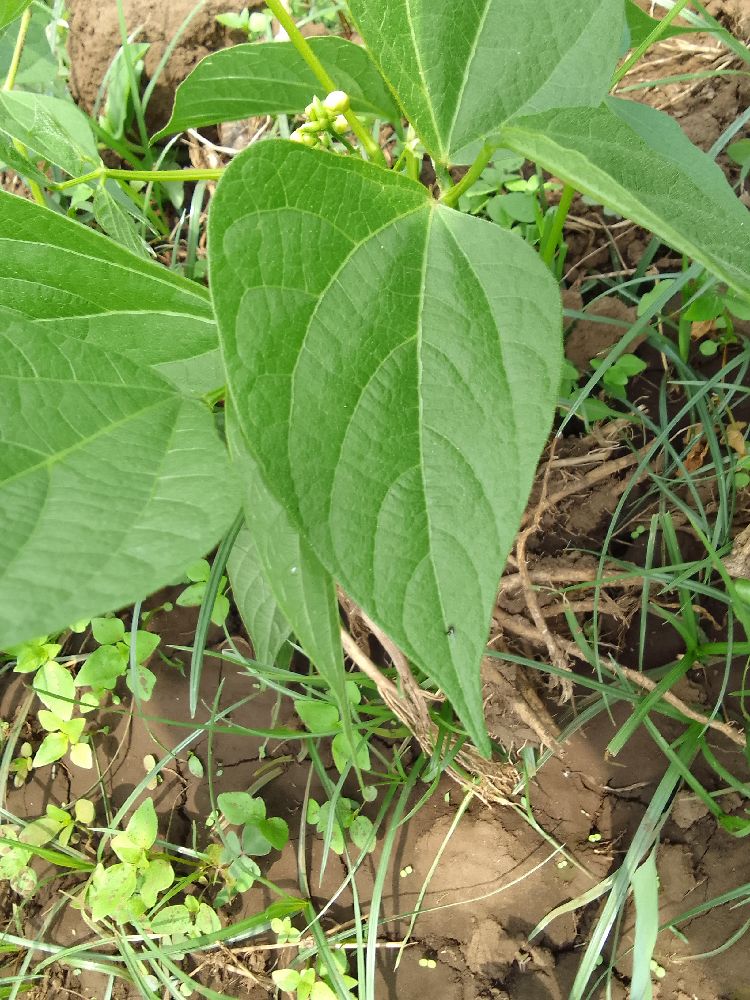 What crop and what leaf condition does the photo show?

common bean, healthy
